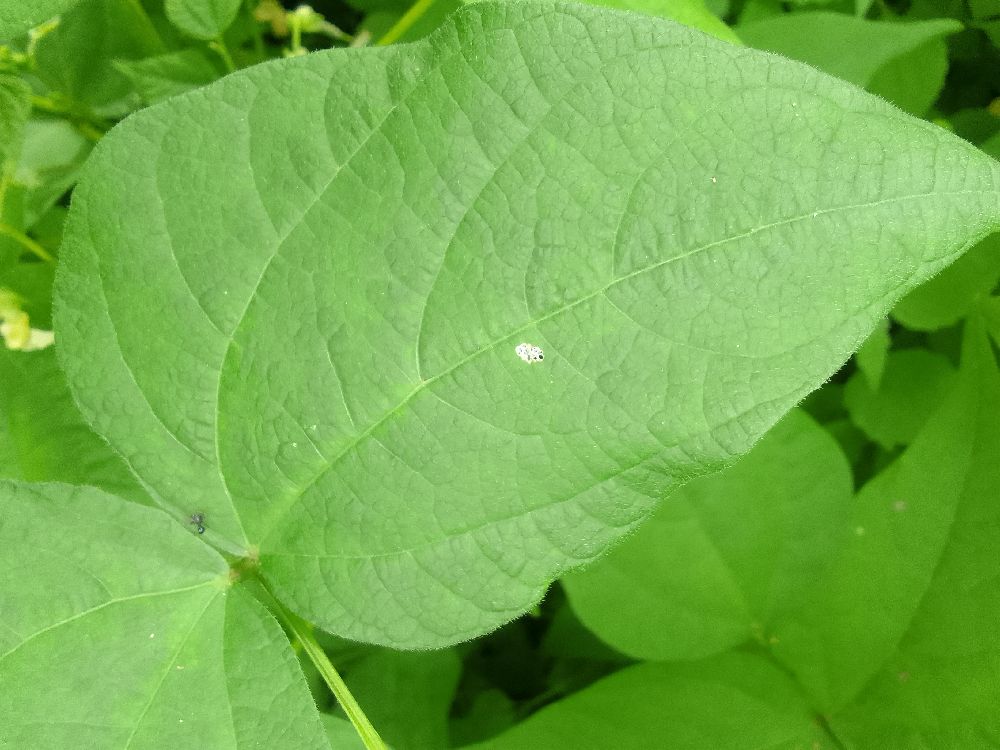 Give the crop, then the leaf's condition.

common bean, healthy
